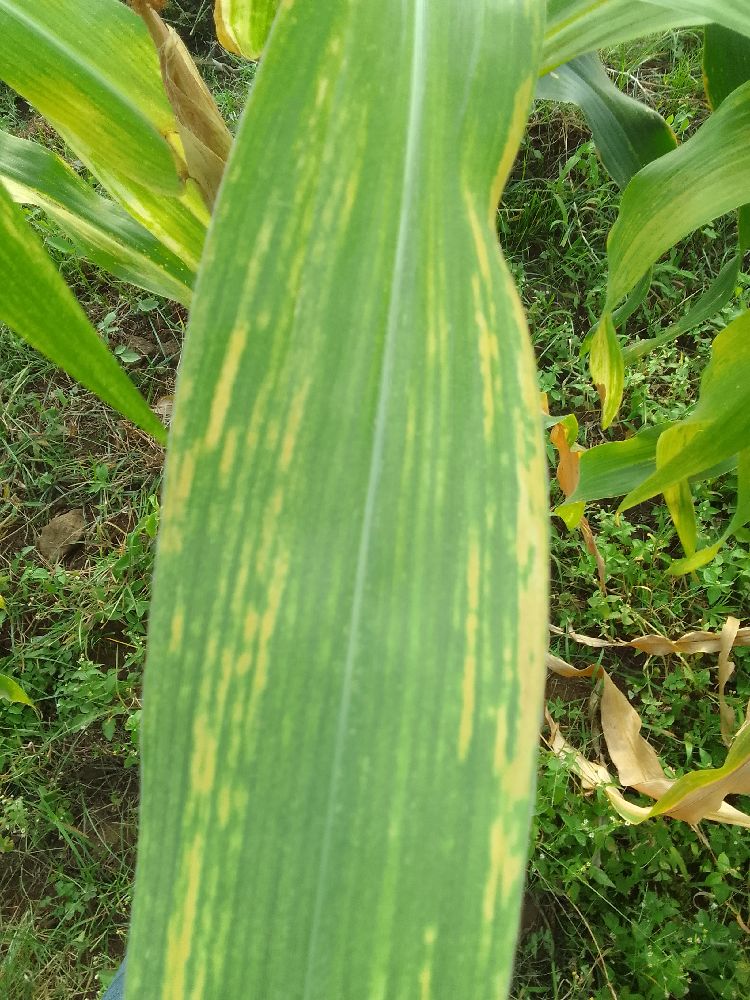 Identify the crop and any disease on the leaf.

maize, maize lethal necrosis
